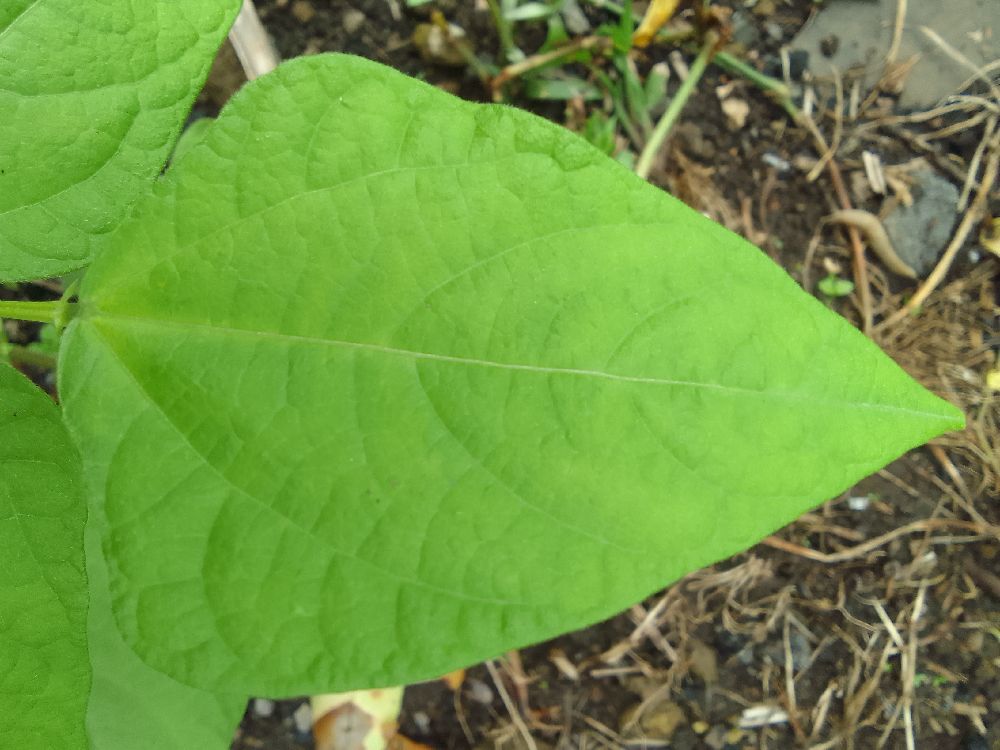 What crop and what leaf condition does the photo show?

common bean, healthy
